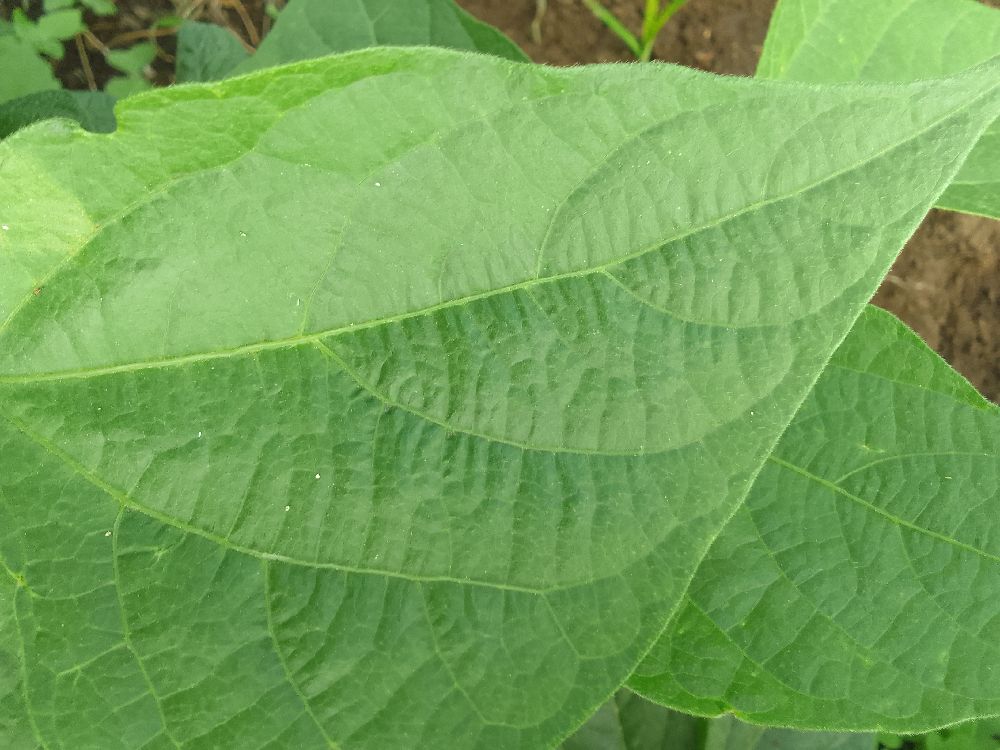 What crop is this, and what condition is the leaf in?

common bean, healthy
